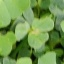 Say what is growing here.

unstructured weed
